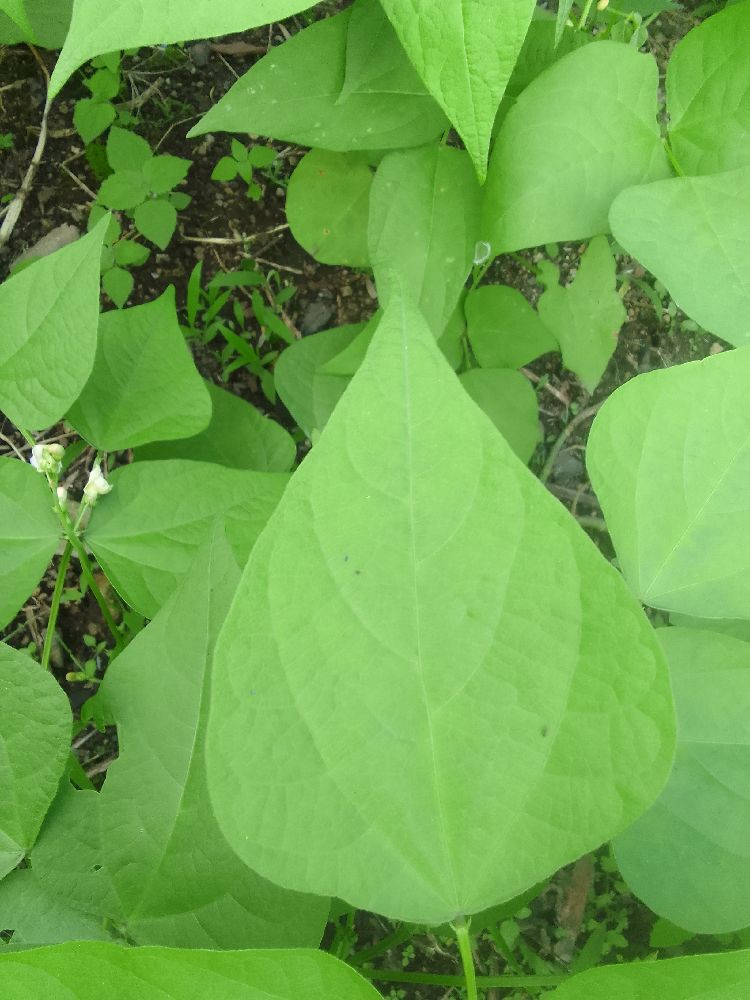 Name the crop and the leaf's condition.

common bean, healthy
